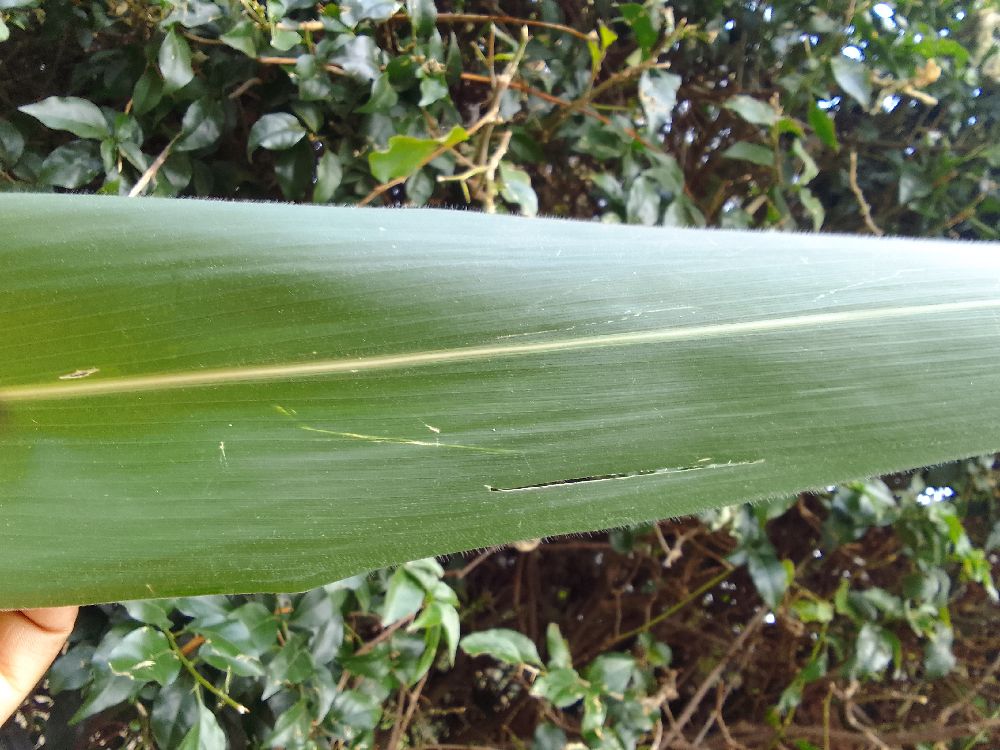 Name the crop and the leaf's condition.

maize, healthy
